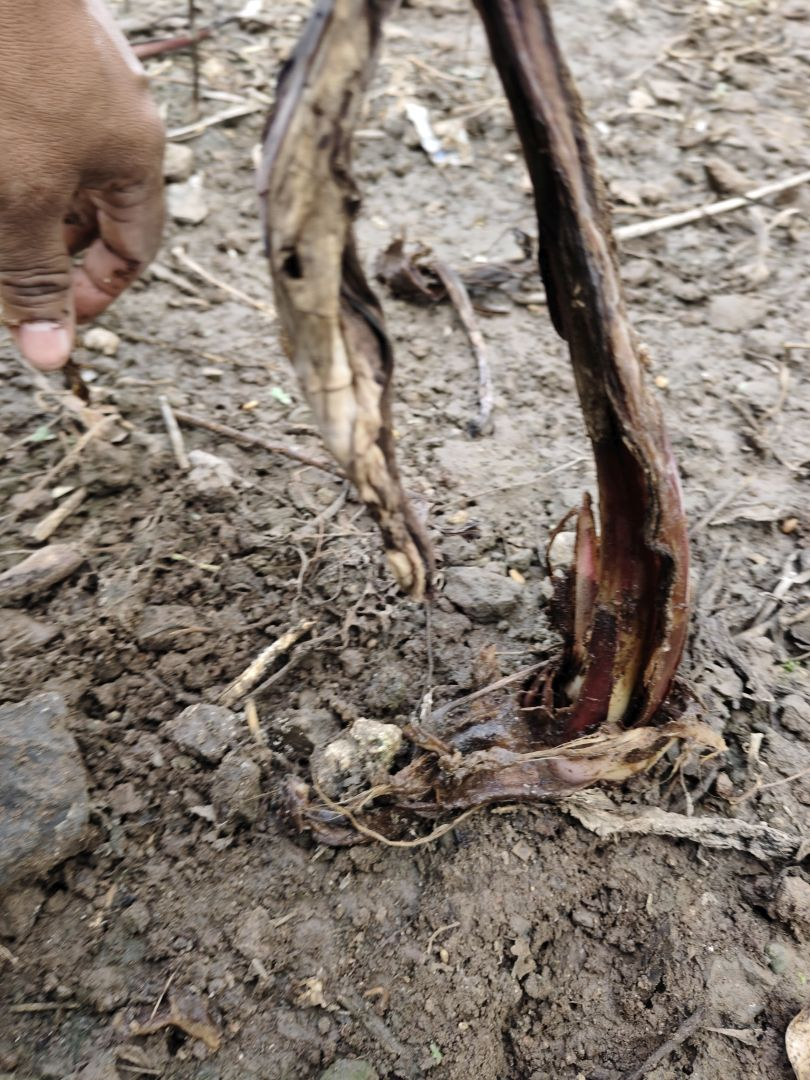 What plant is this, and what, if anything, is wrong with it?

taro, root rot
